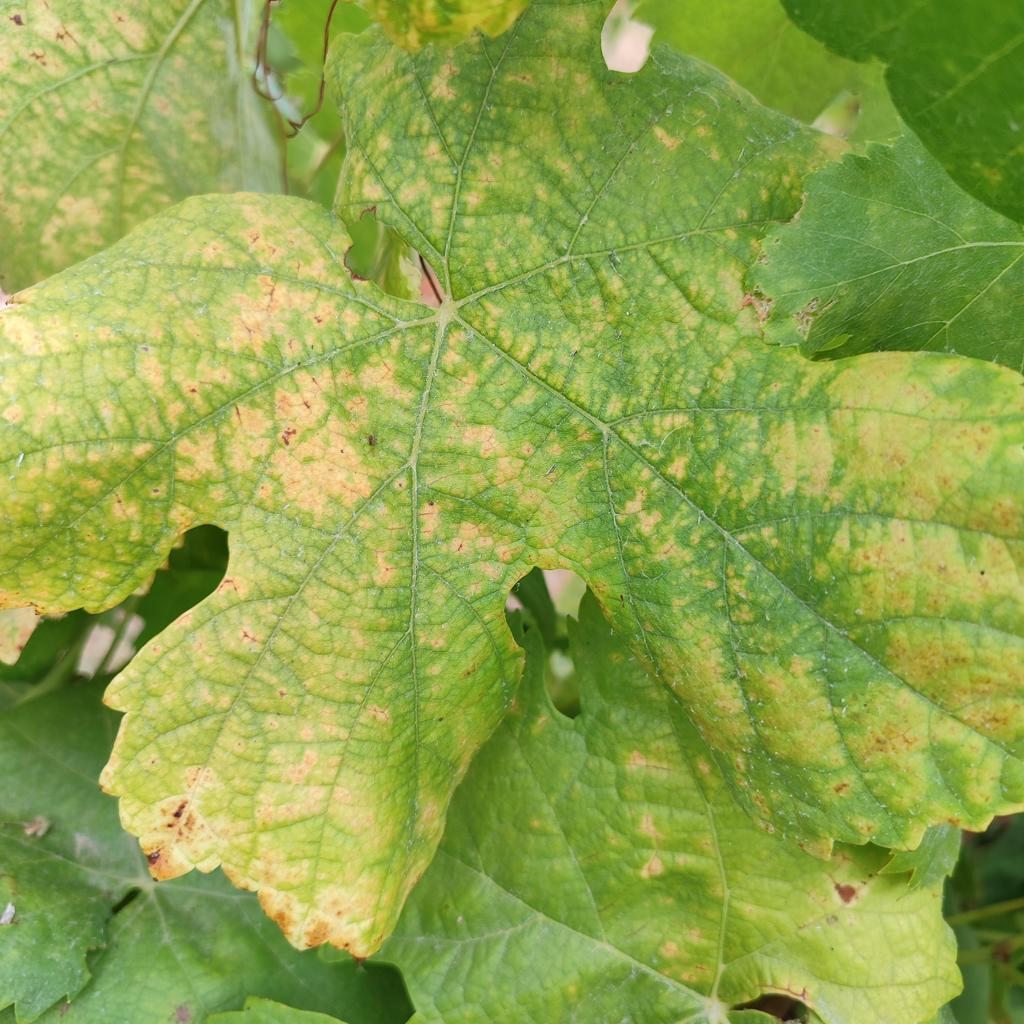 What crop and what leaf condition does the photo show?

grapevine, esca complex
